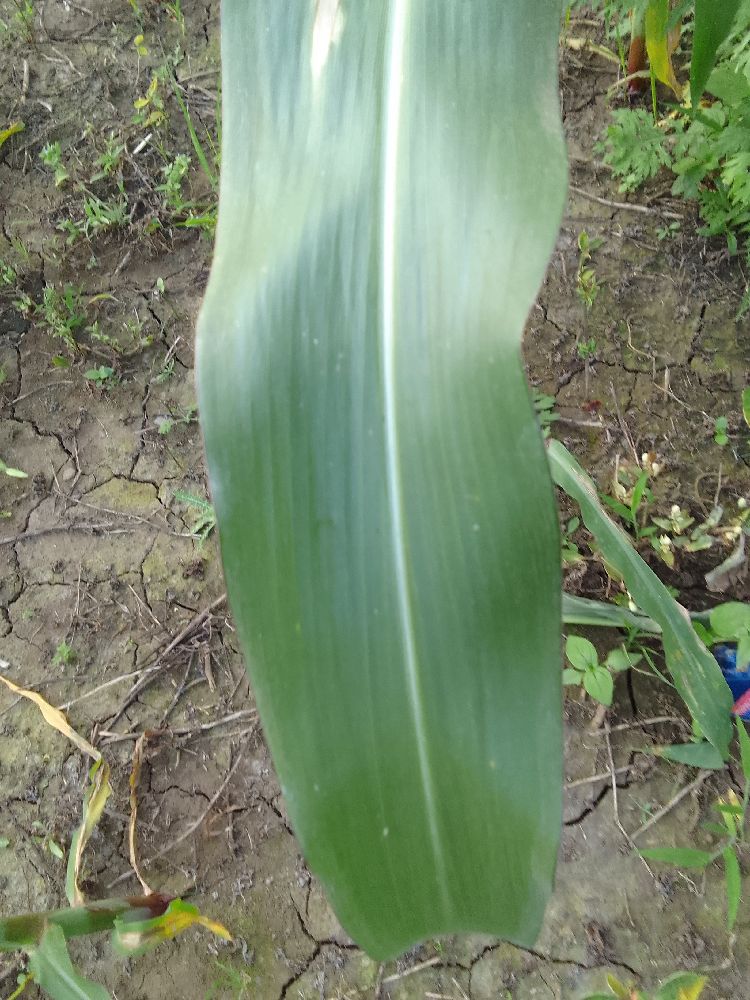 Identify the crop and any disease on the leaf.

maize, healthy
